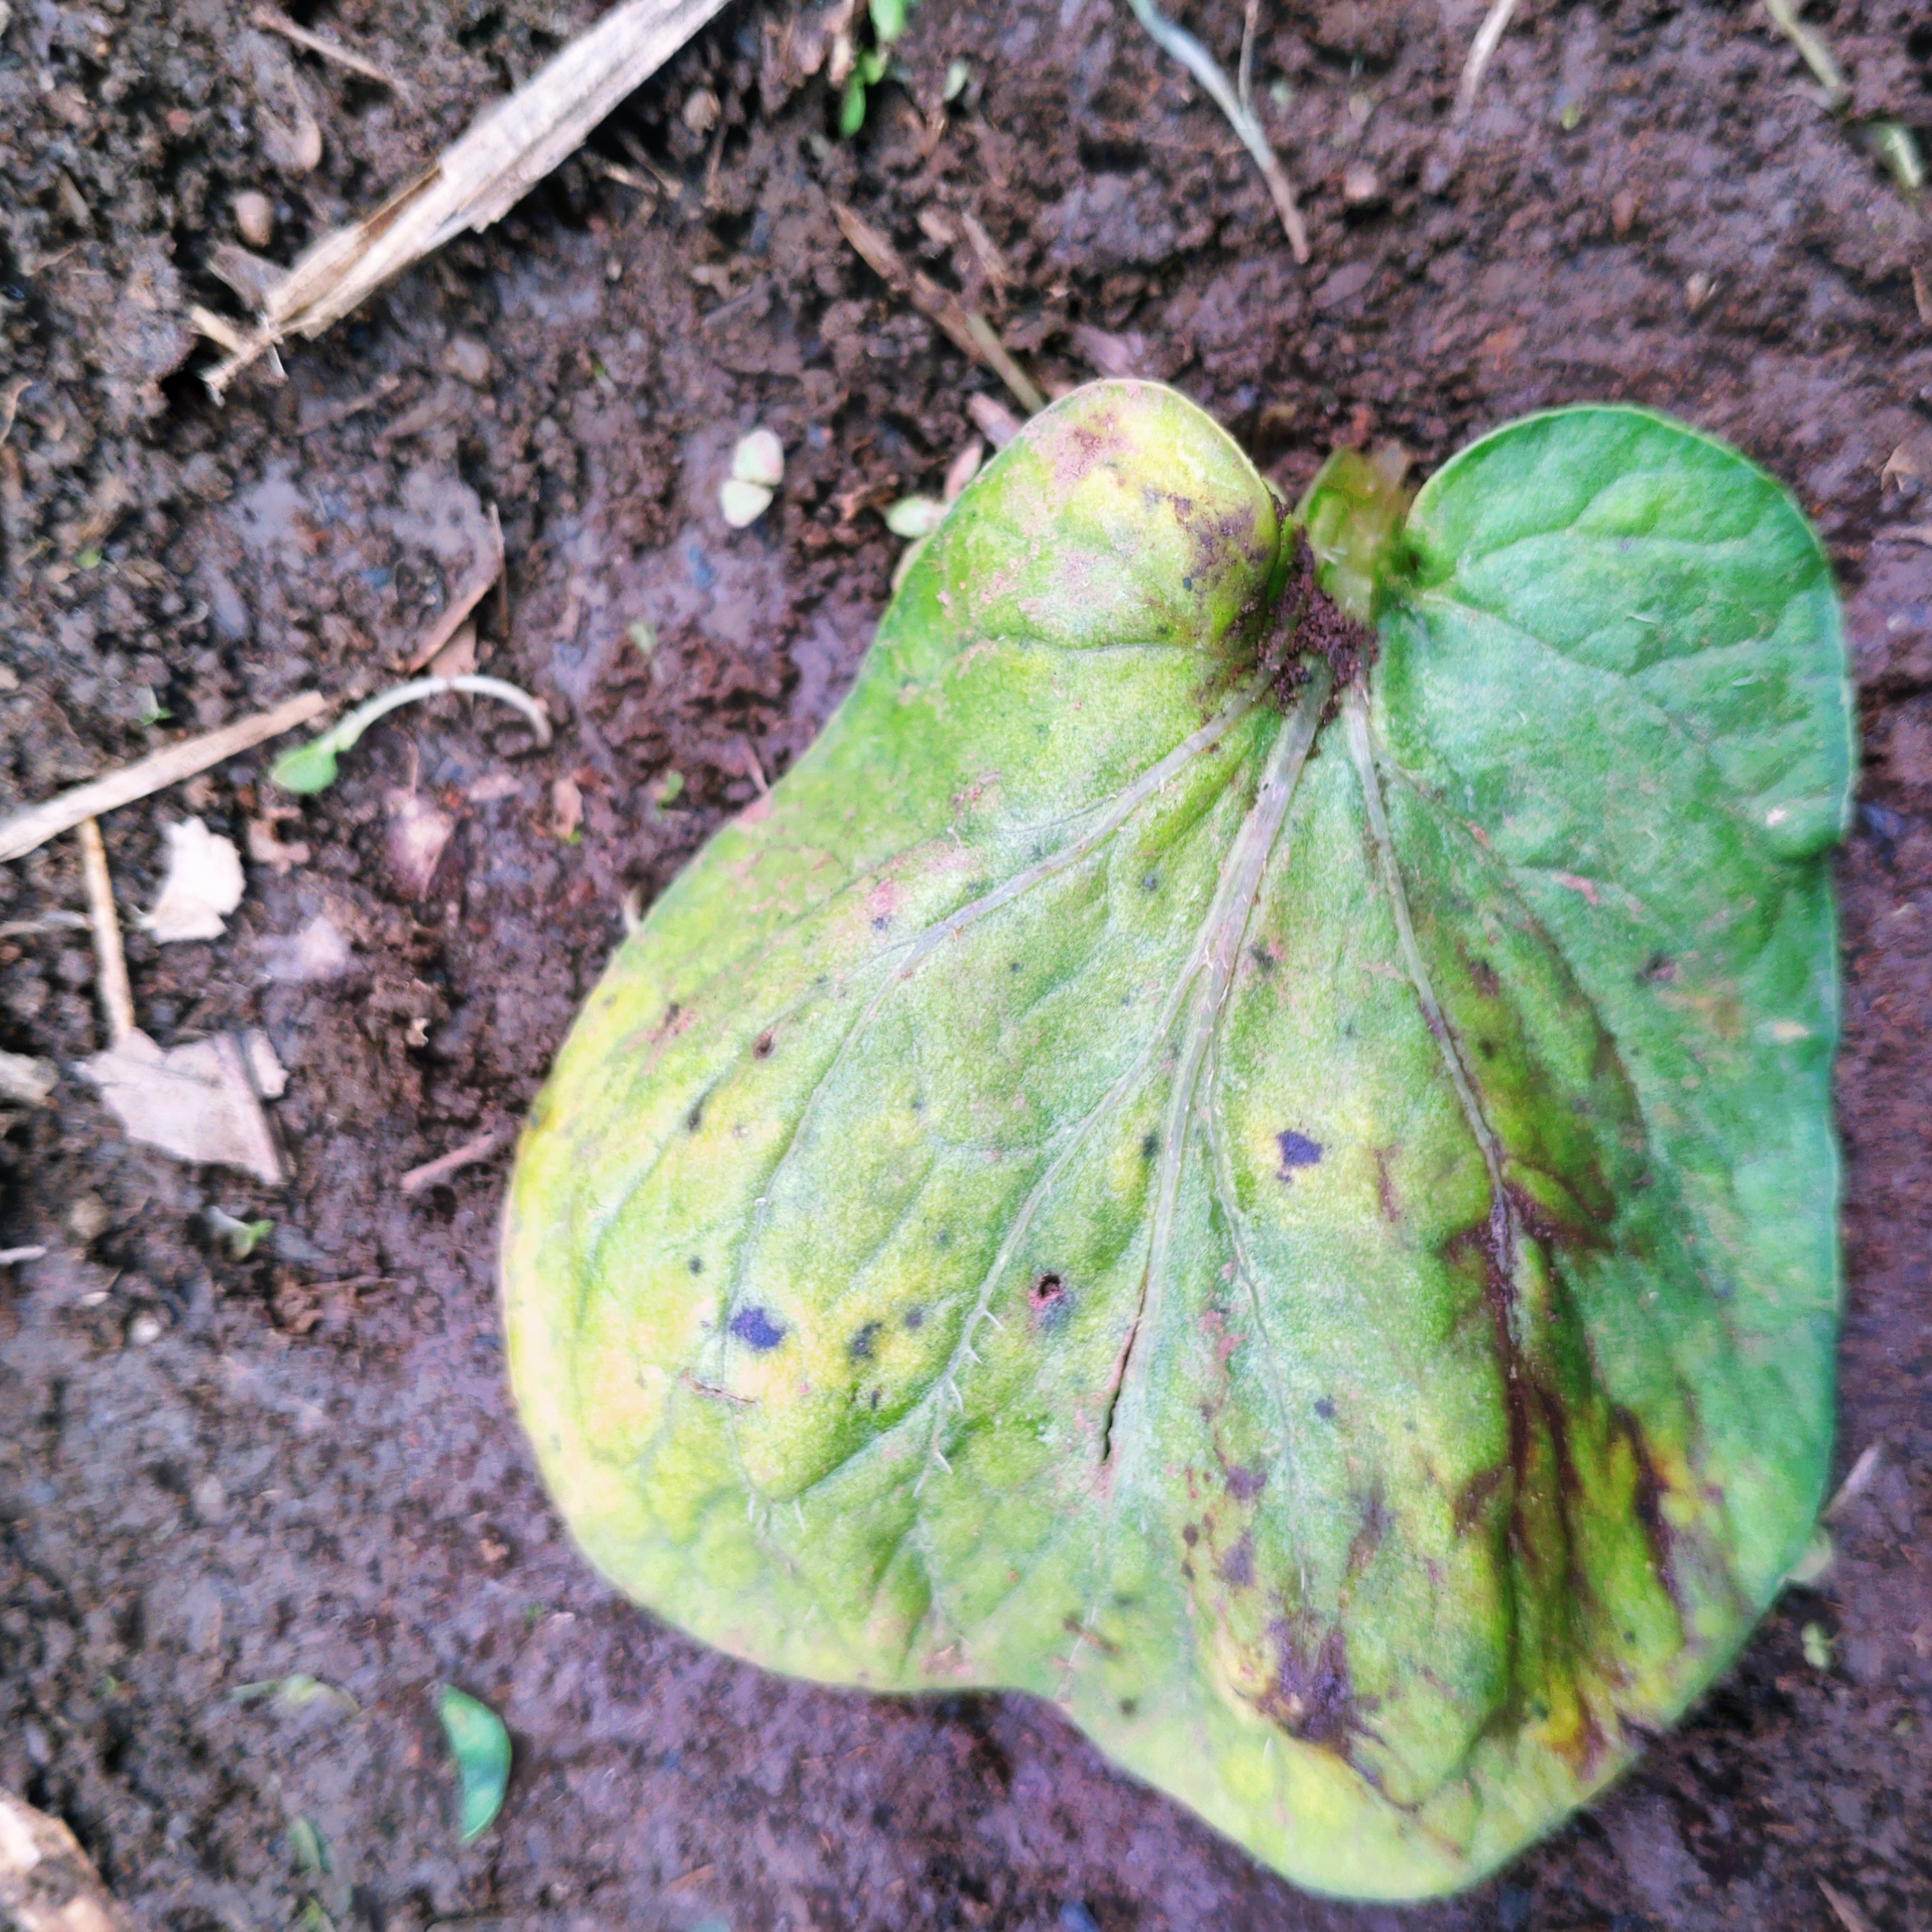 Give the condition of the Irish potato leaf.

late blight
